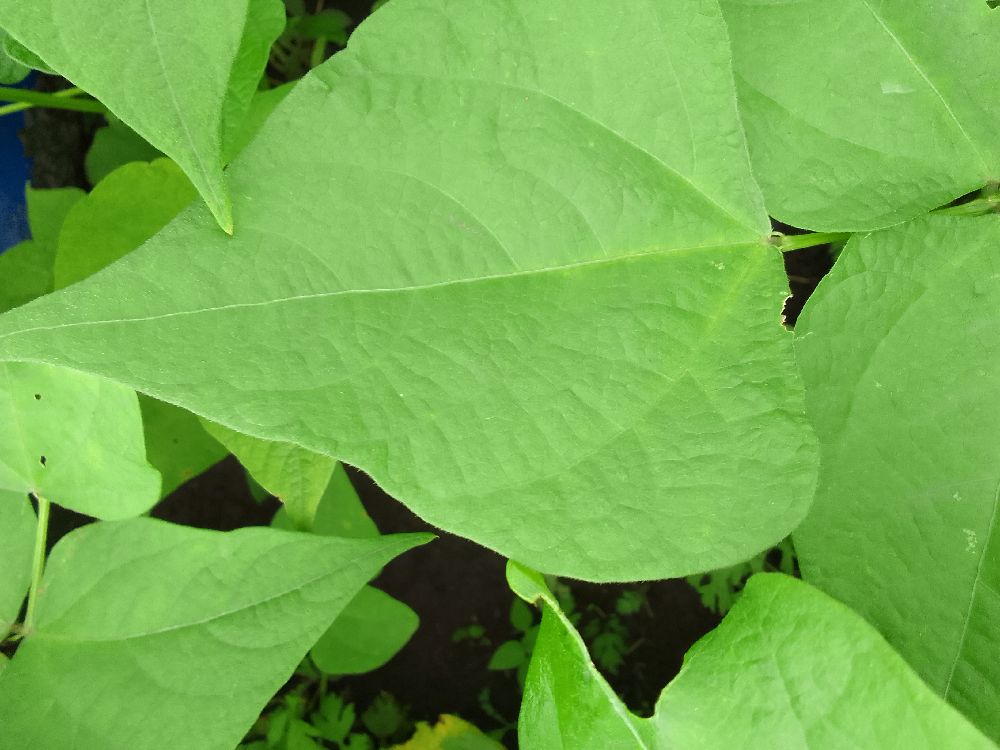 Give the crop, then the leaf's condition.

common bean, healthy
